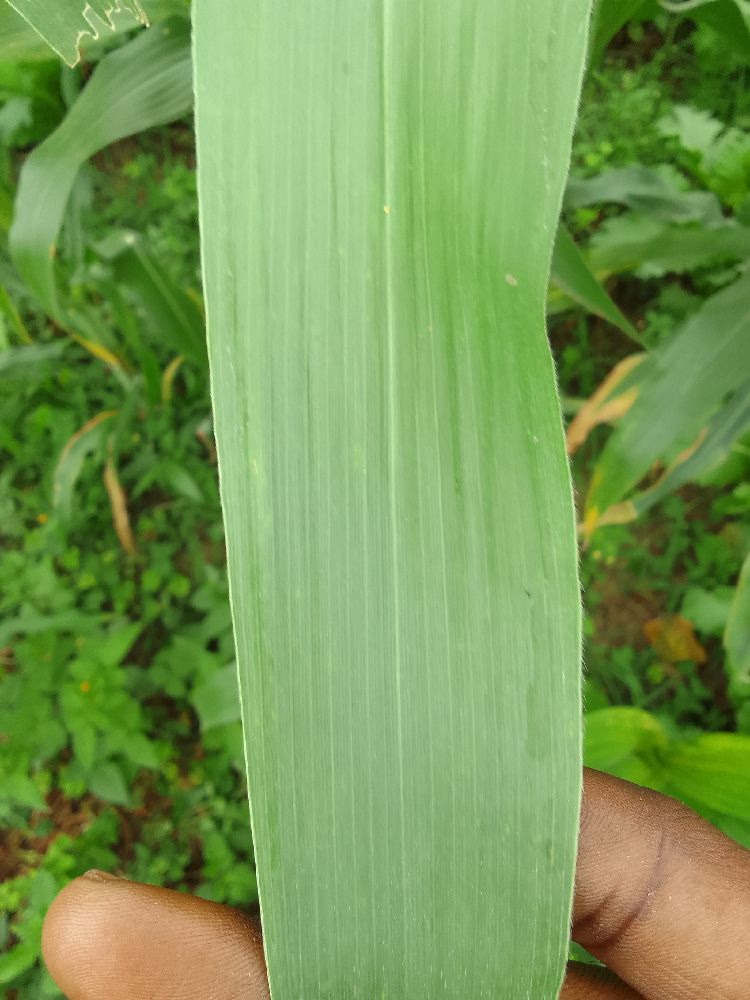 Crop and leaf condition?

maize, healthy
